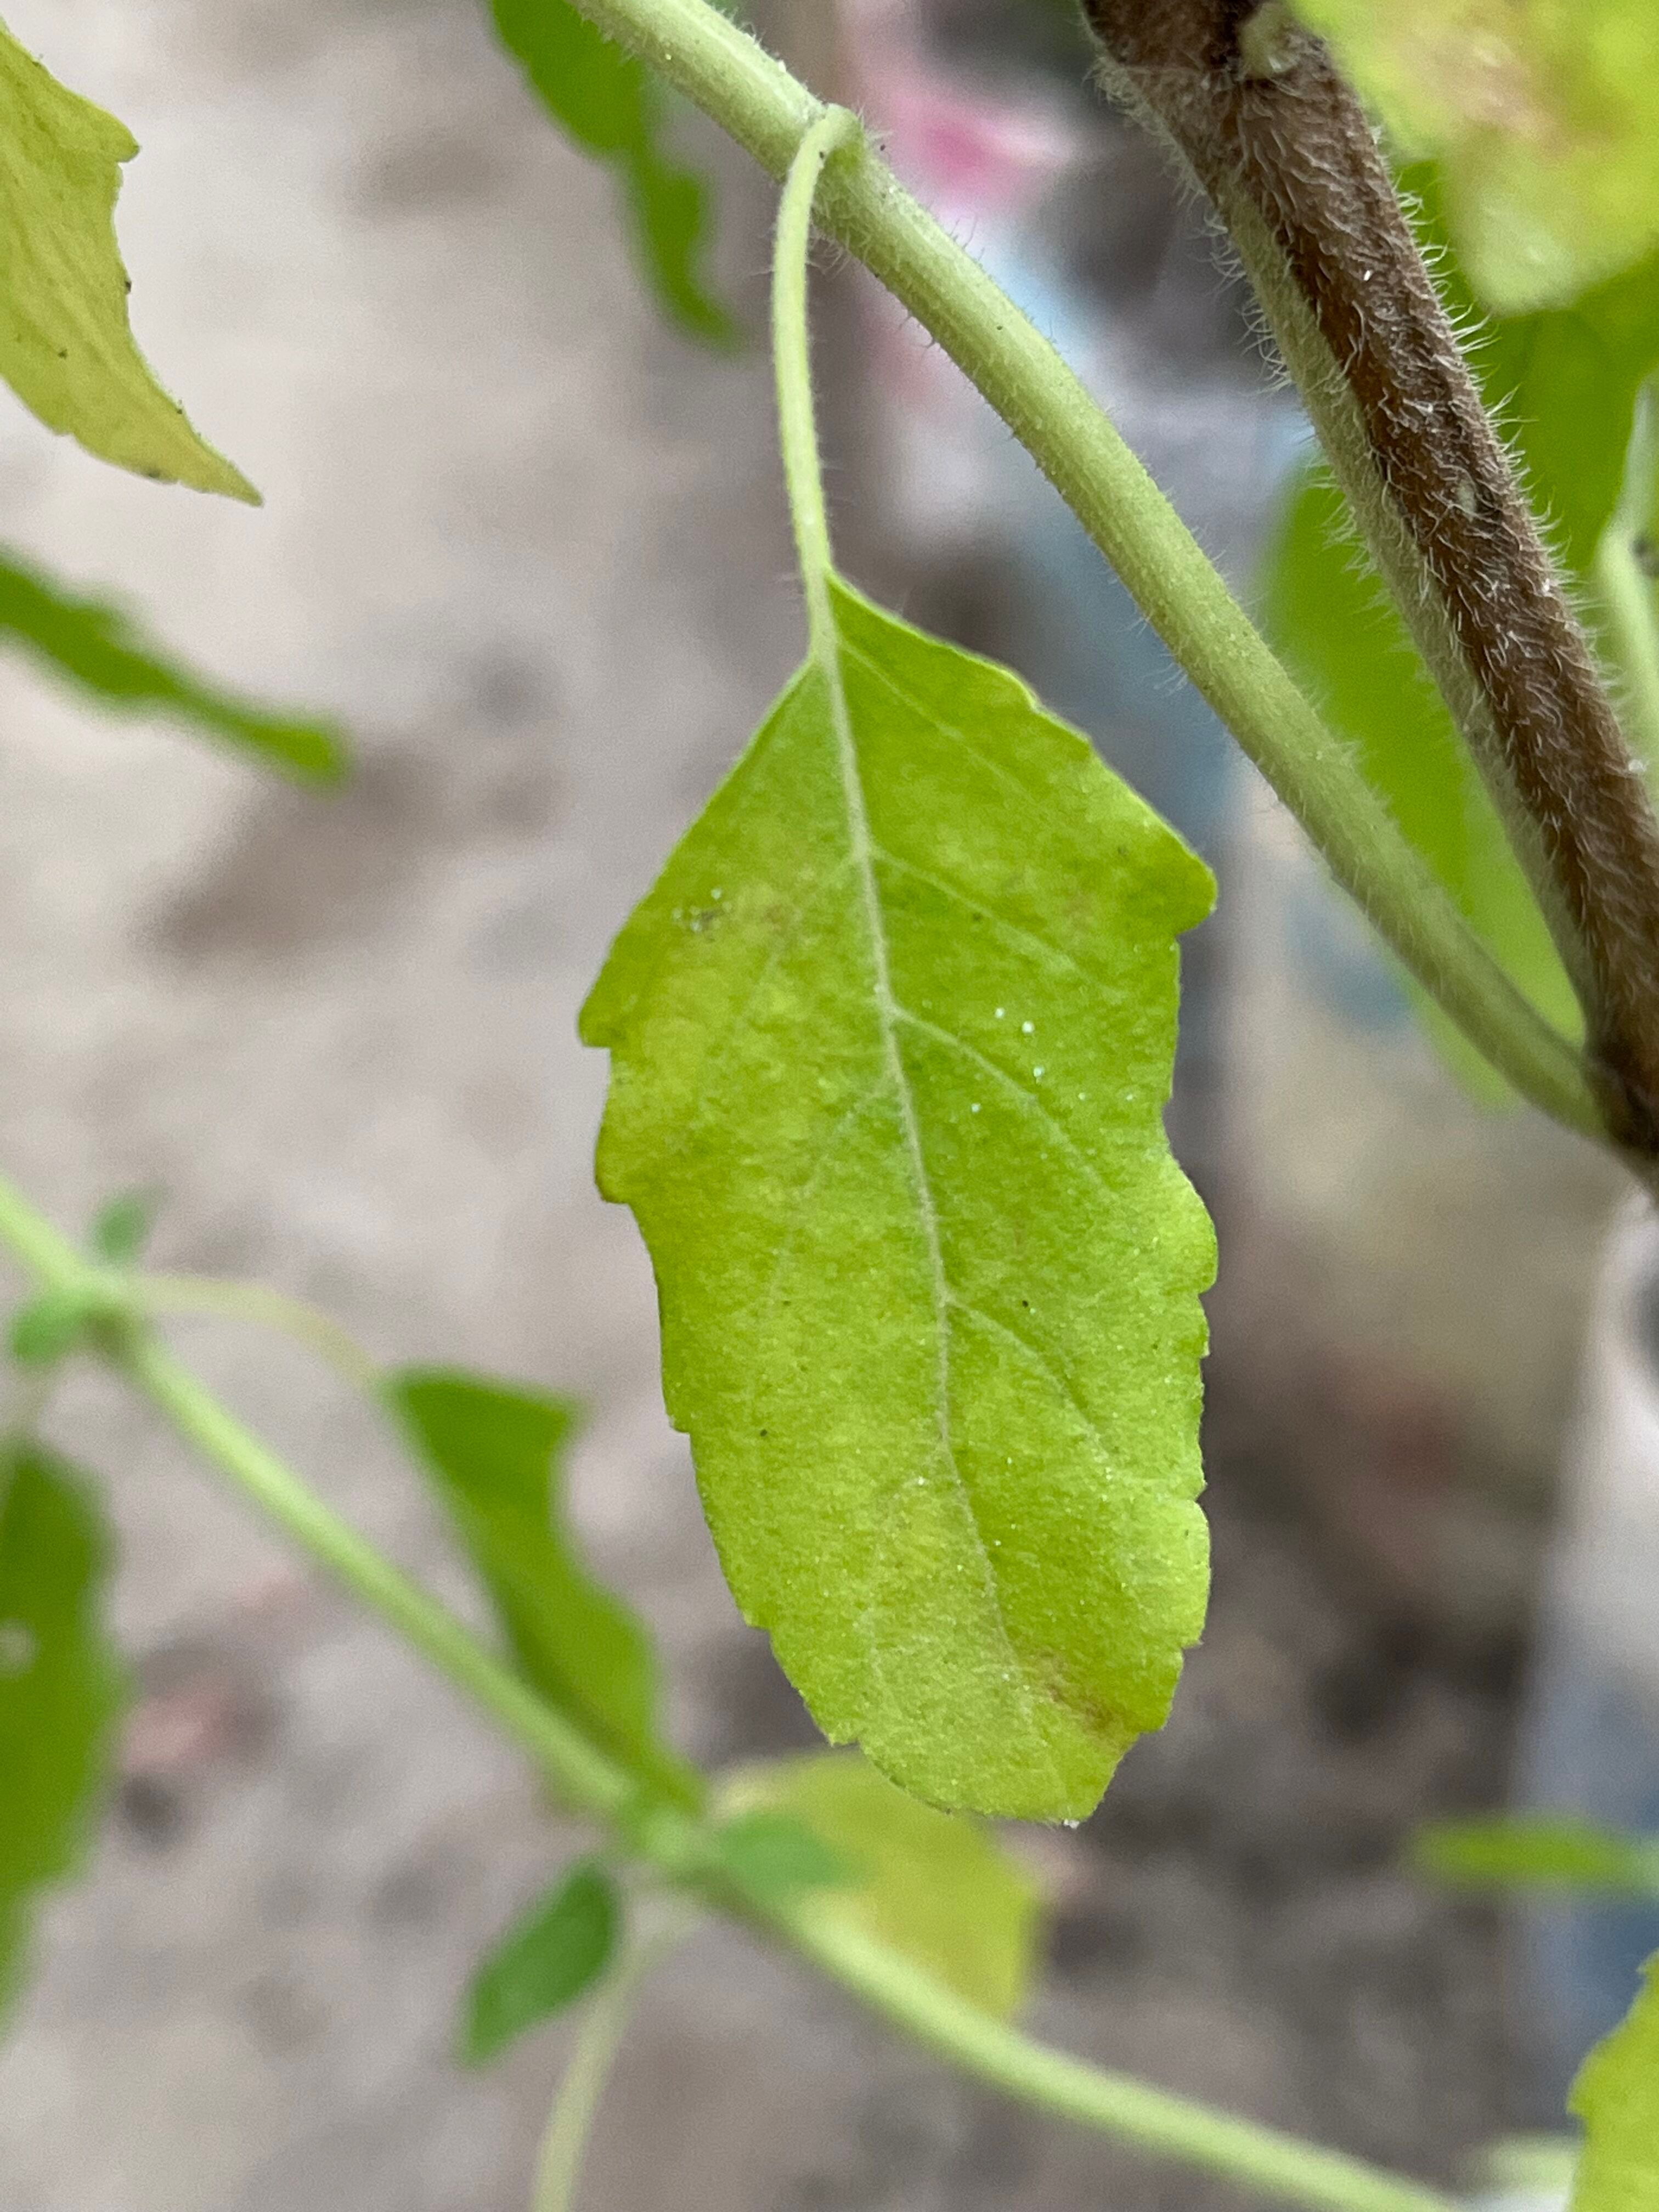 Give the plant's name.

tulshi
